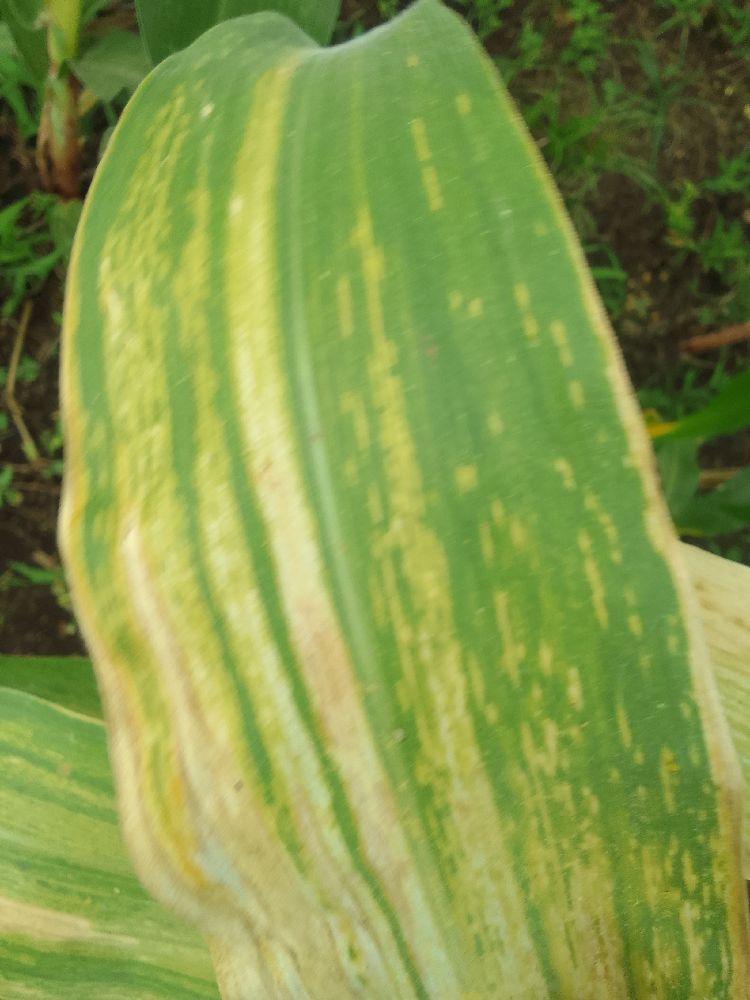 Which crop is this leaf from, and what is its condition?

maize, maize lethal necrosis
